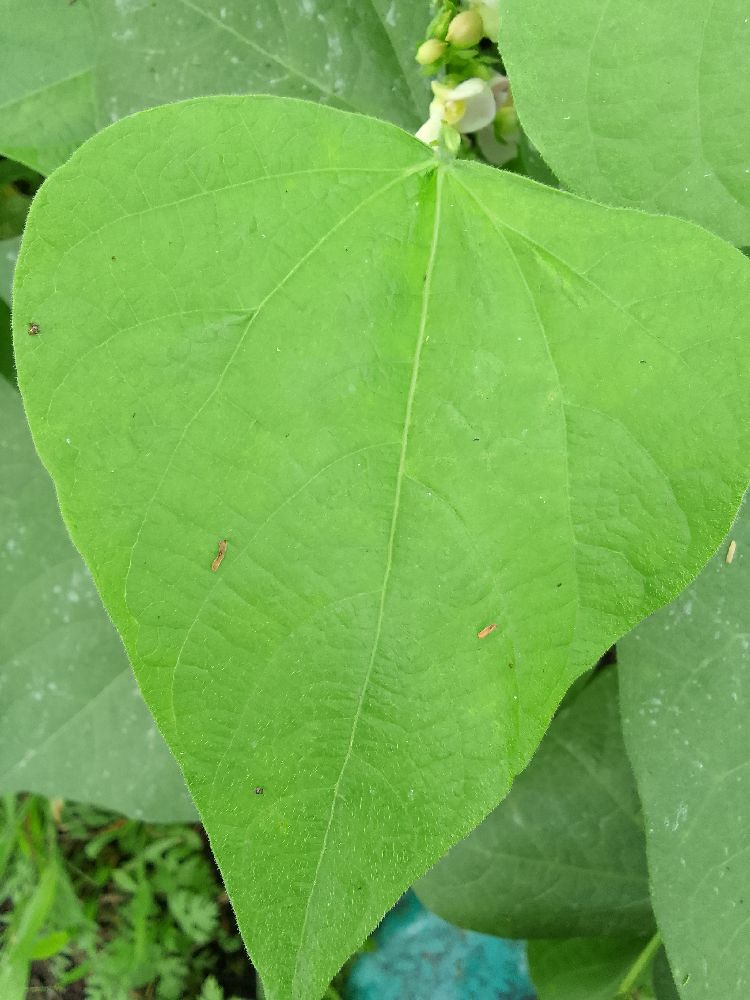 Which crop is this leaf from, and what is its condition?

common bean, healthy
